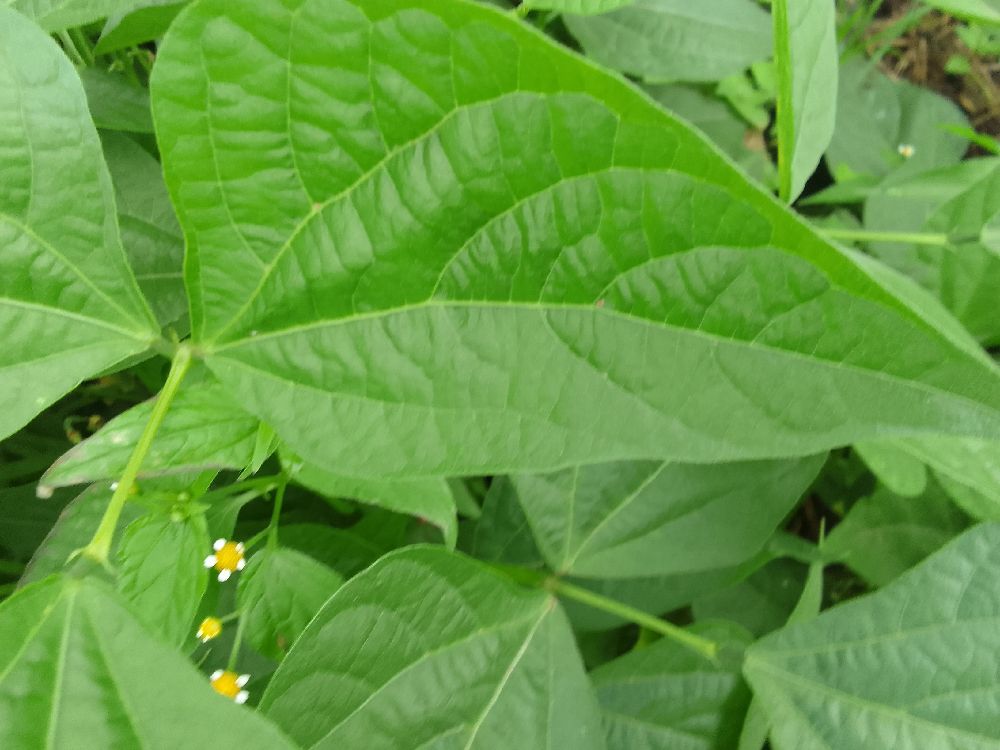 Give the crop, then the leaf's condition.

common bean, healthy
